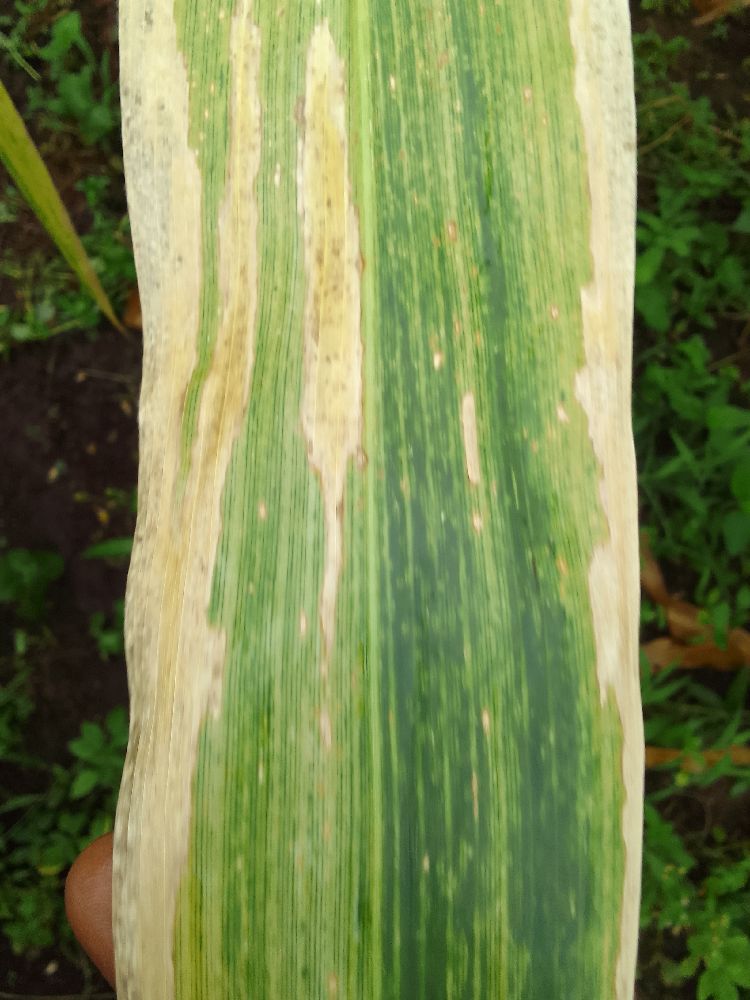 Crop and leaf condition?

maize, maize lethal necrosis
